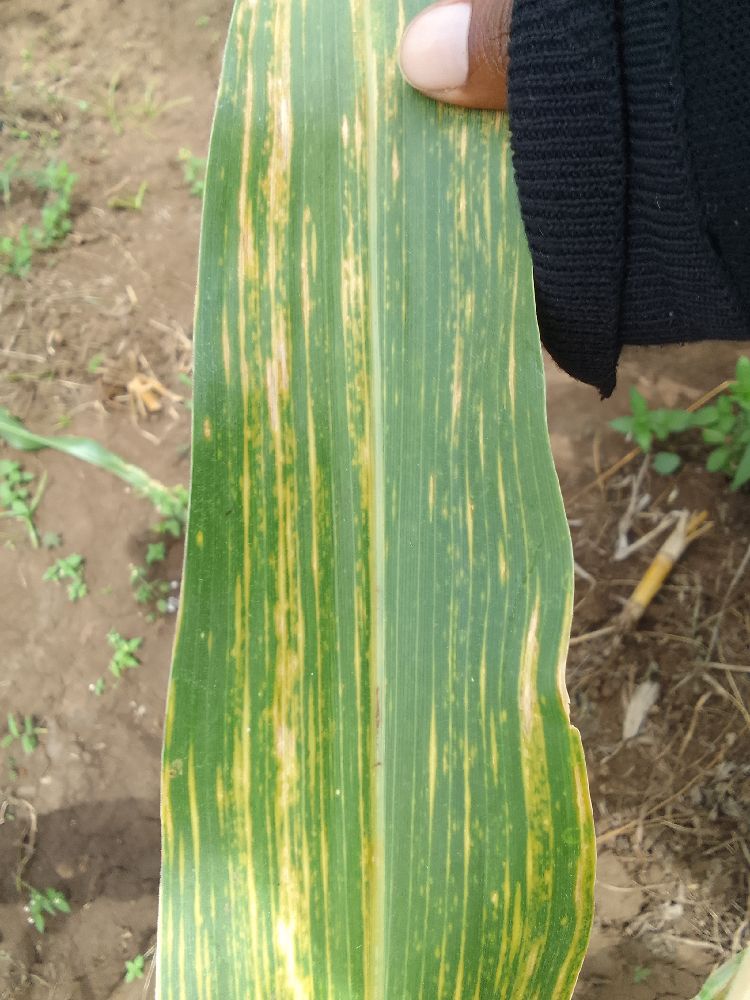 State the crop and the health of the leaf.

maize, maize lethal necrosis
